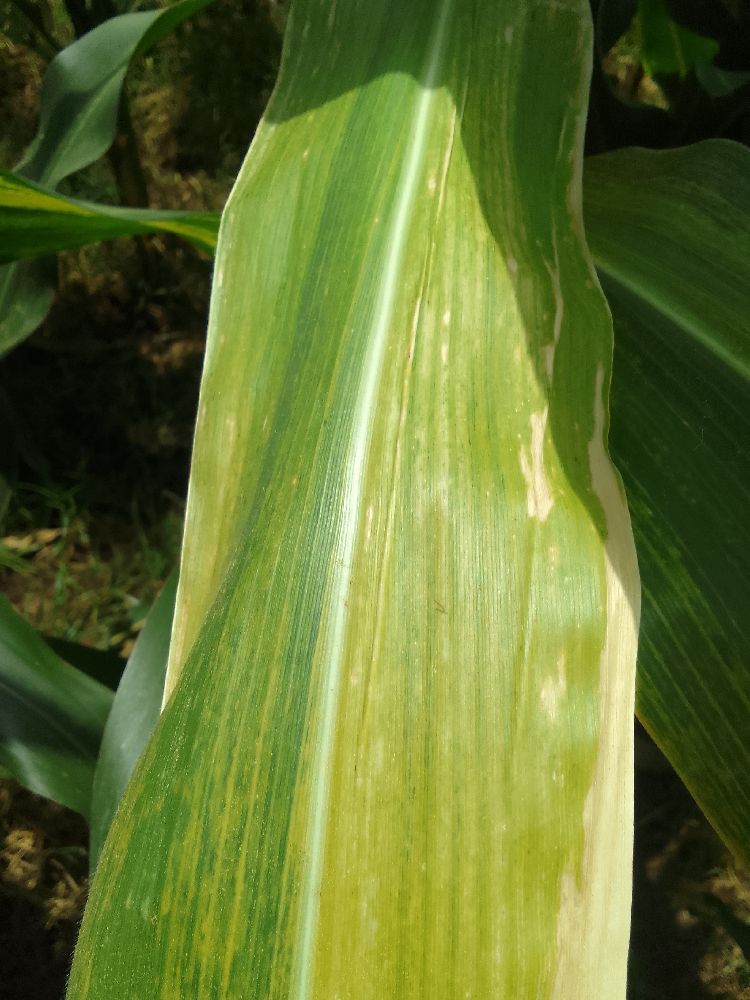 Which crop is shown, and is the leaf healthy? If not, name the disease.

maize, maize lethal necrosis
